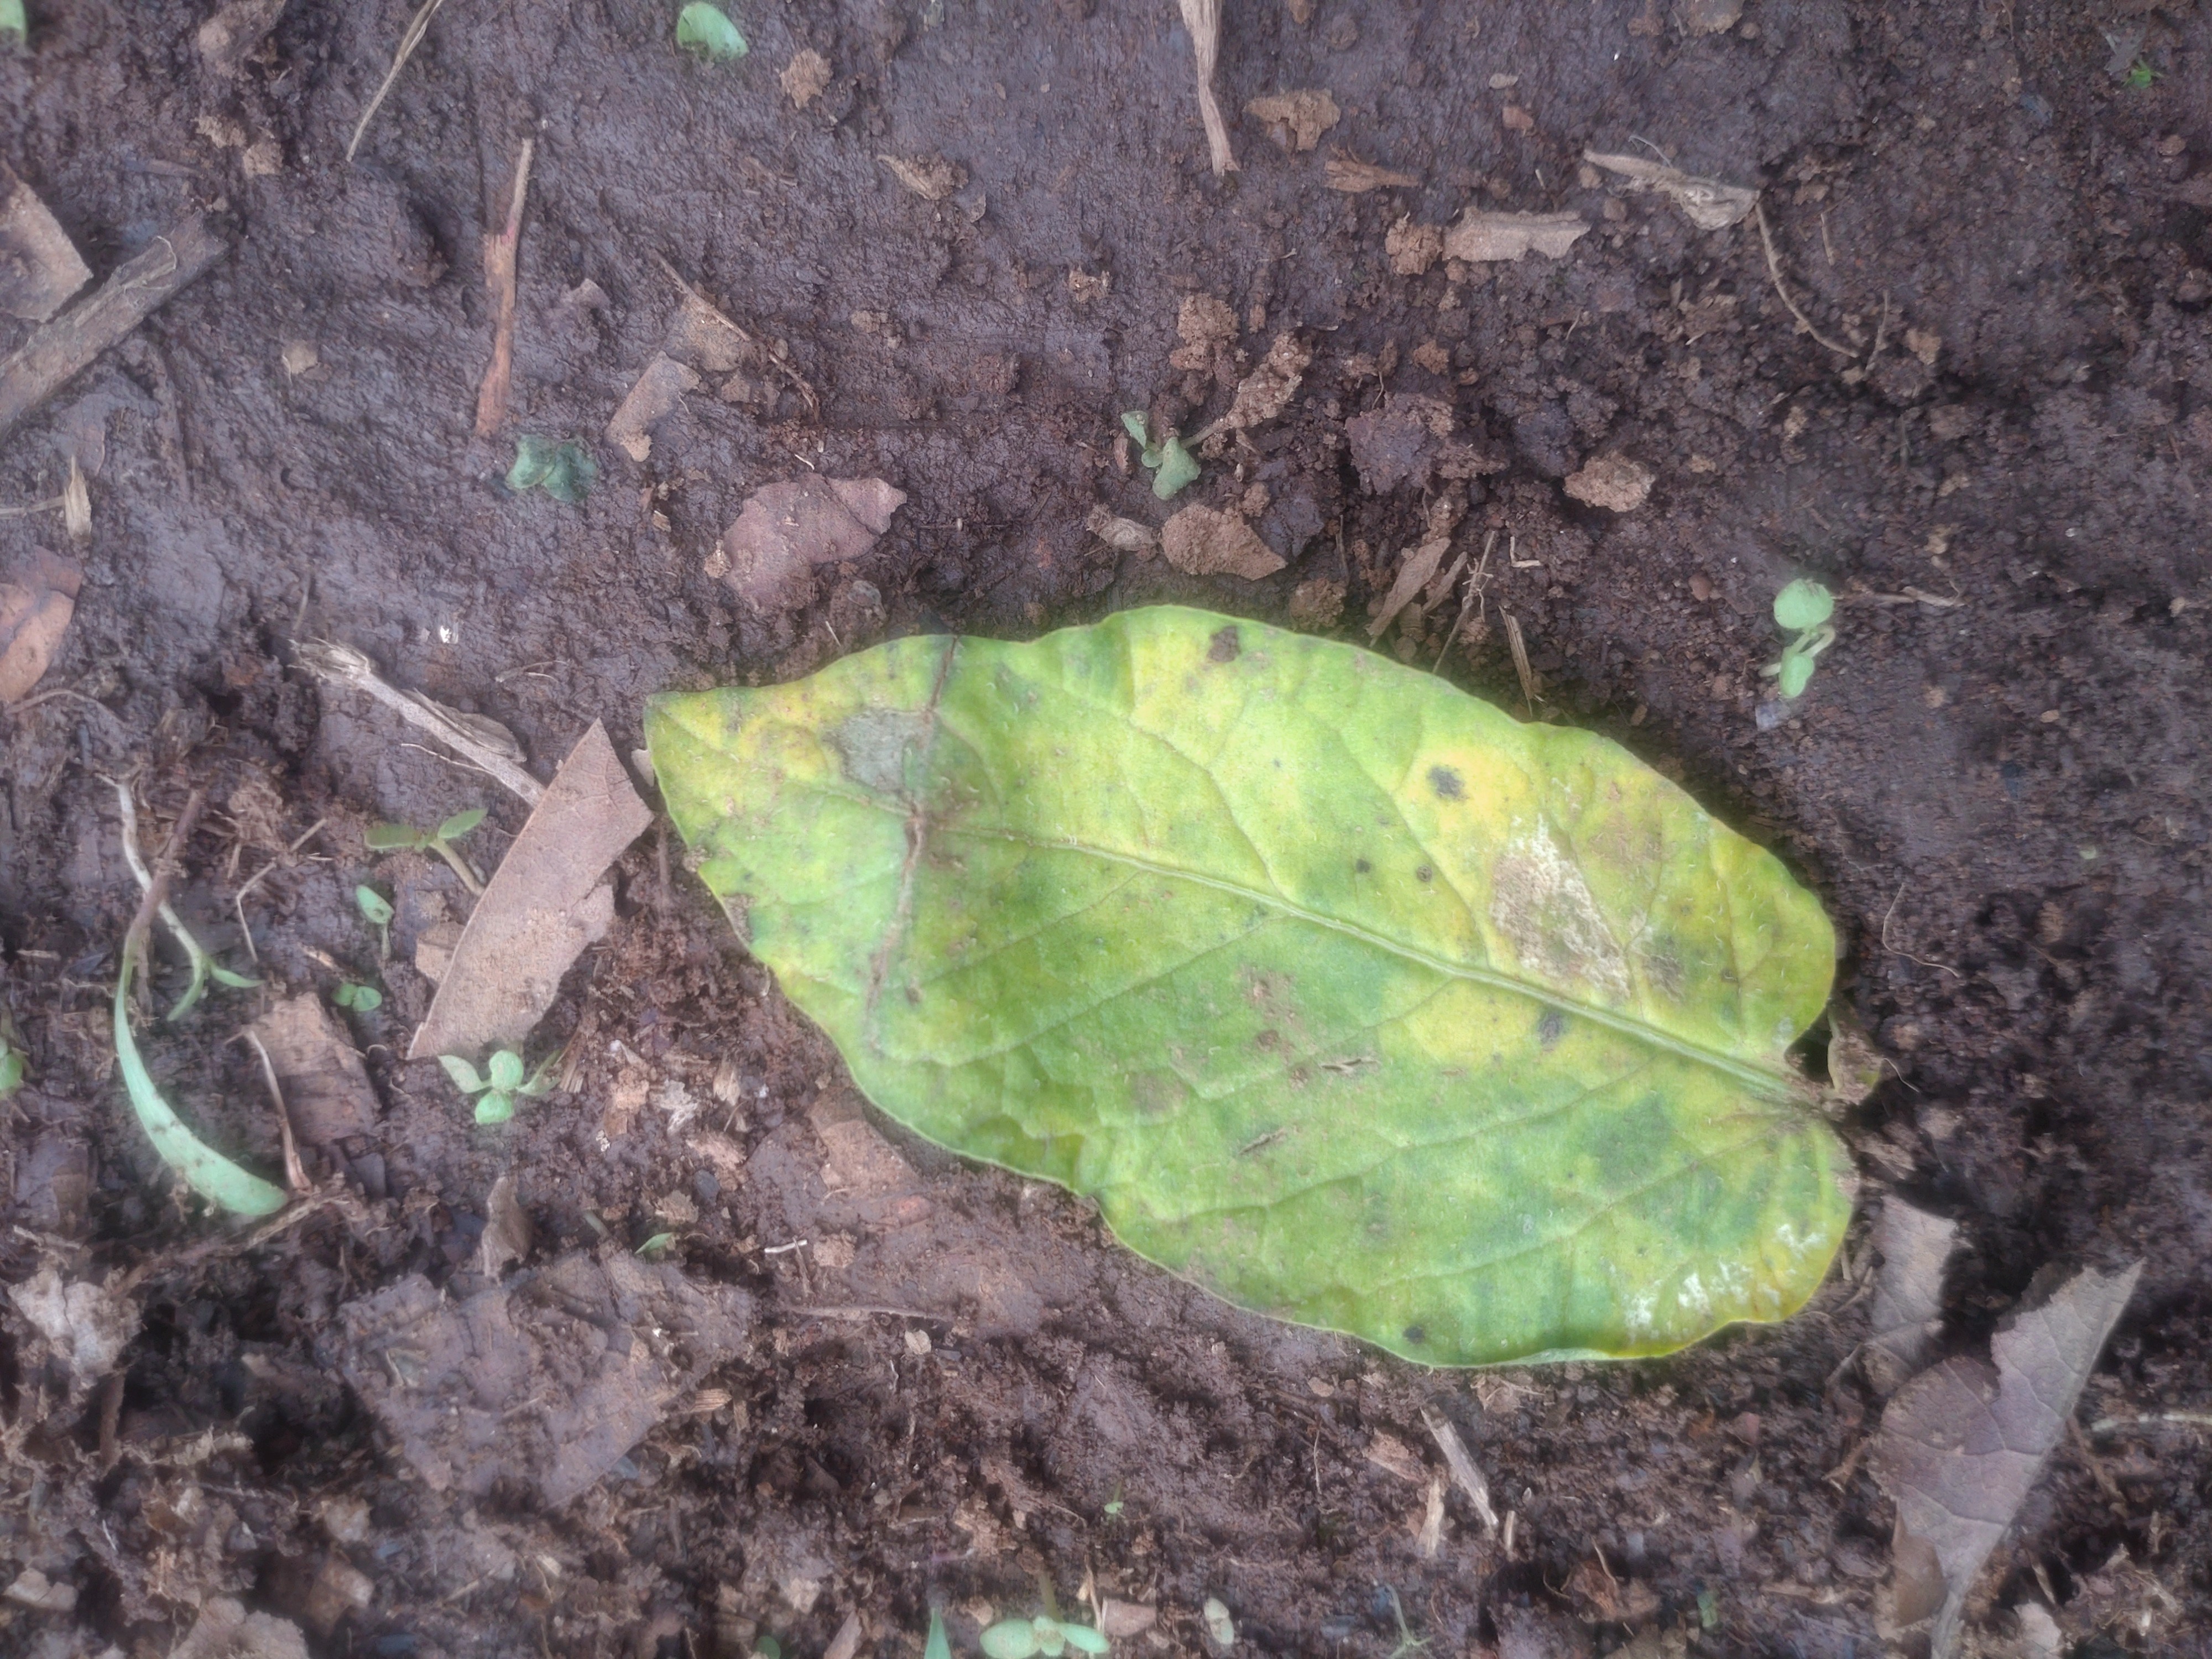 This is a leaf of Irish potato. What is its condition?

late blight
